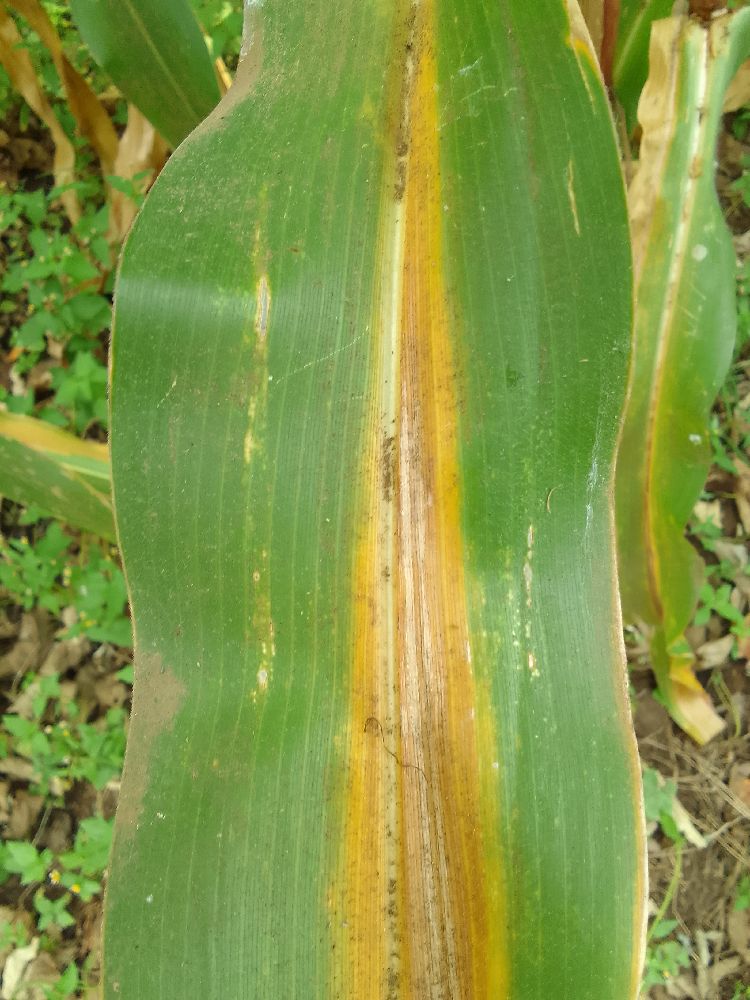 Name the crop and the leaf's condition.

maize, maize lethal necrosis
